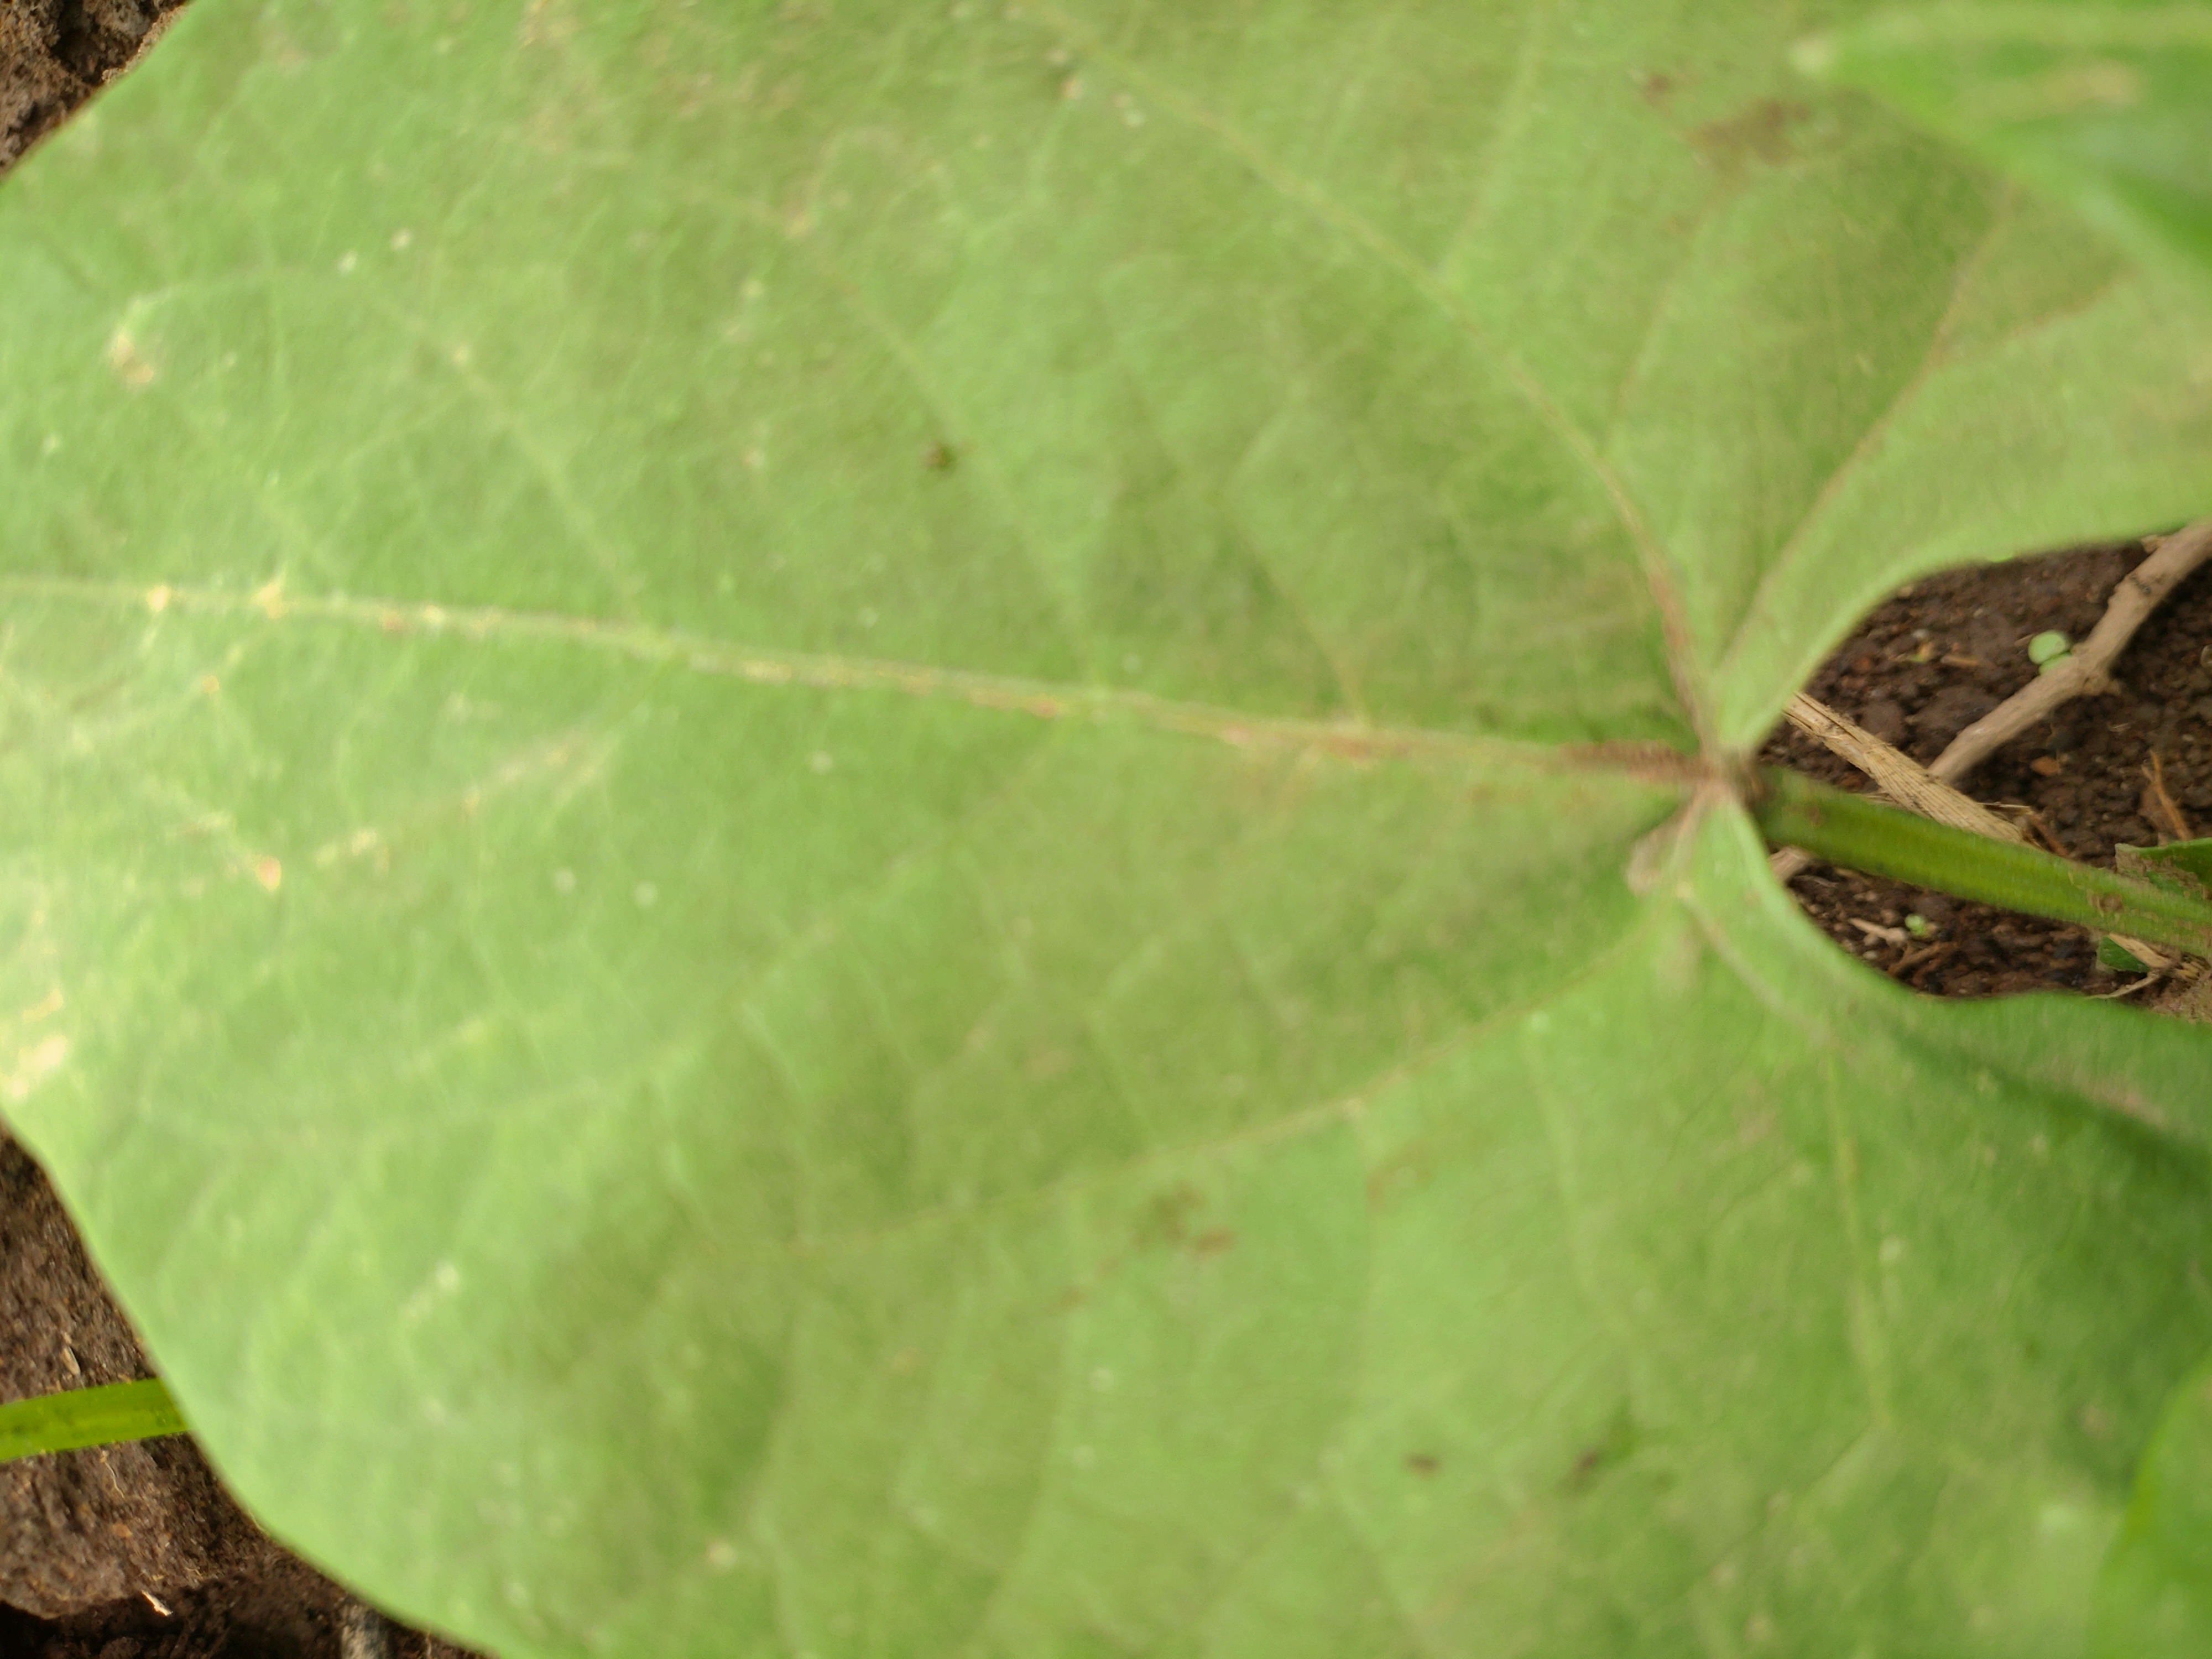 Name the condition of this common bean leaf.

healthy
